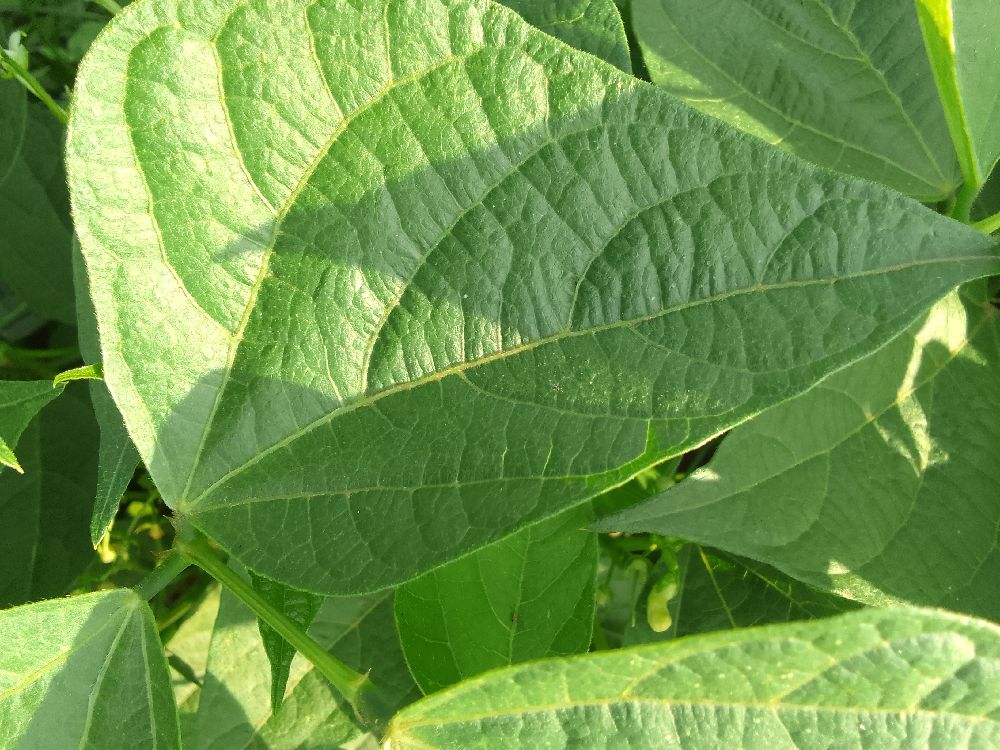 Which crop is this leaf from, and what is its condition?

common bean, healthy
